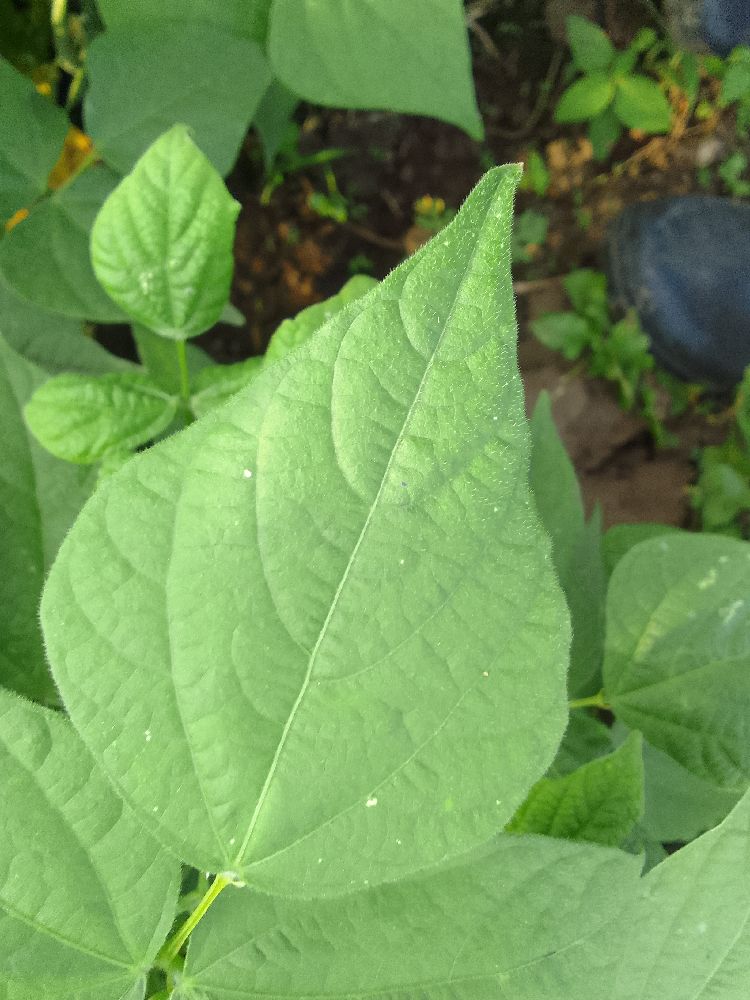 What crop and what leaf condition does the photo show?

common bean, healthy
